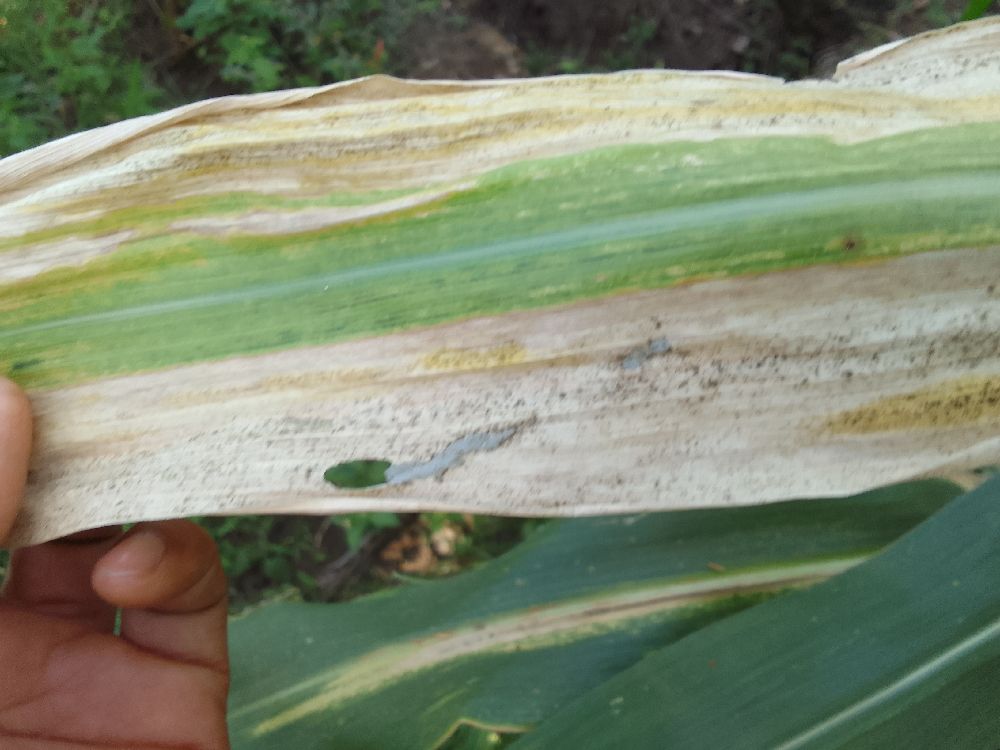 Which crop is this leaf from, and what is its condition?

maize, maize lethal necrosis
